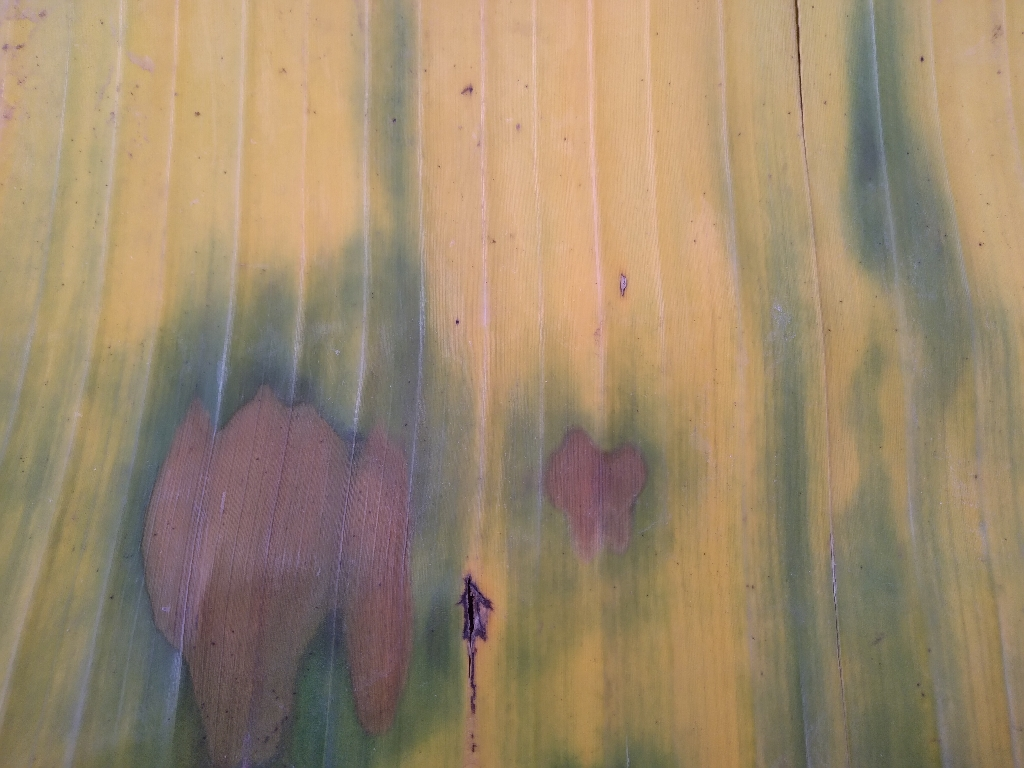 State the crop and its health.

banana, fusarium wilt race 1
